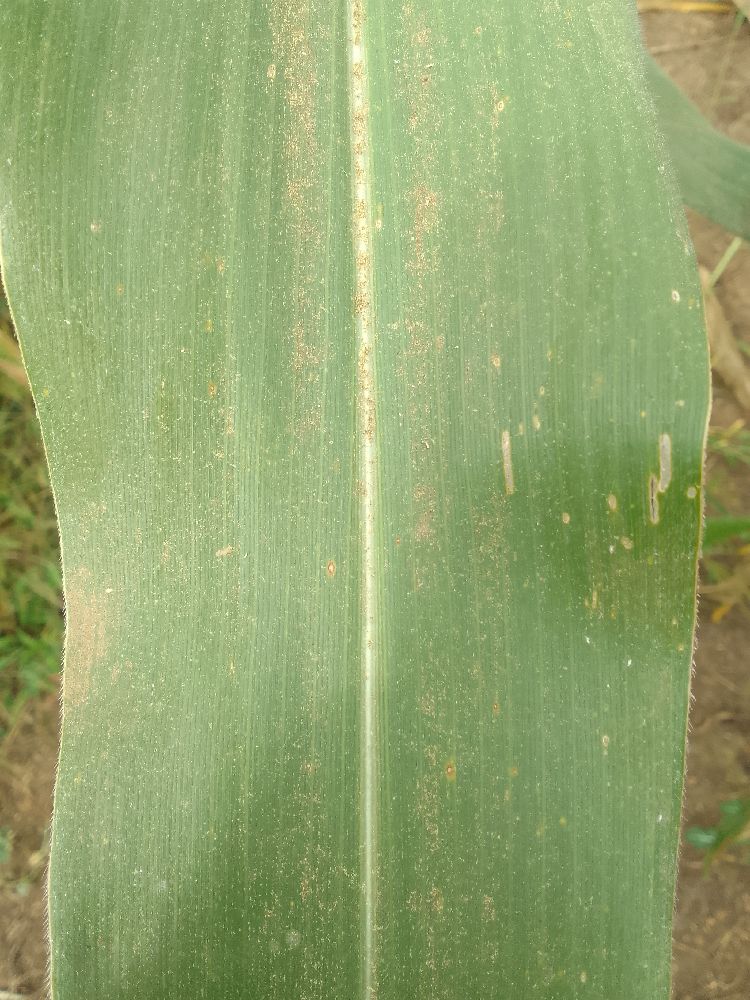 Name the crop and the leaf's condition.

maize, healthy
